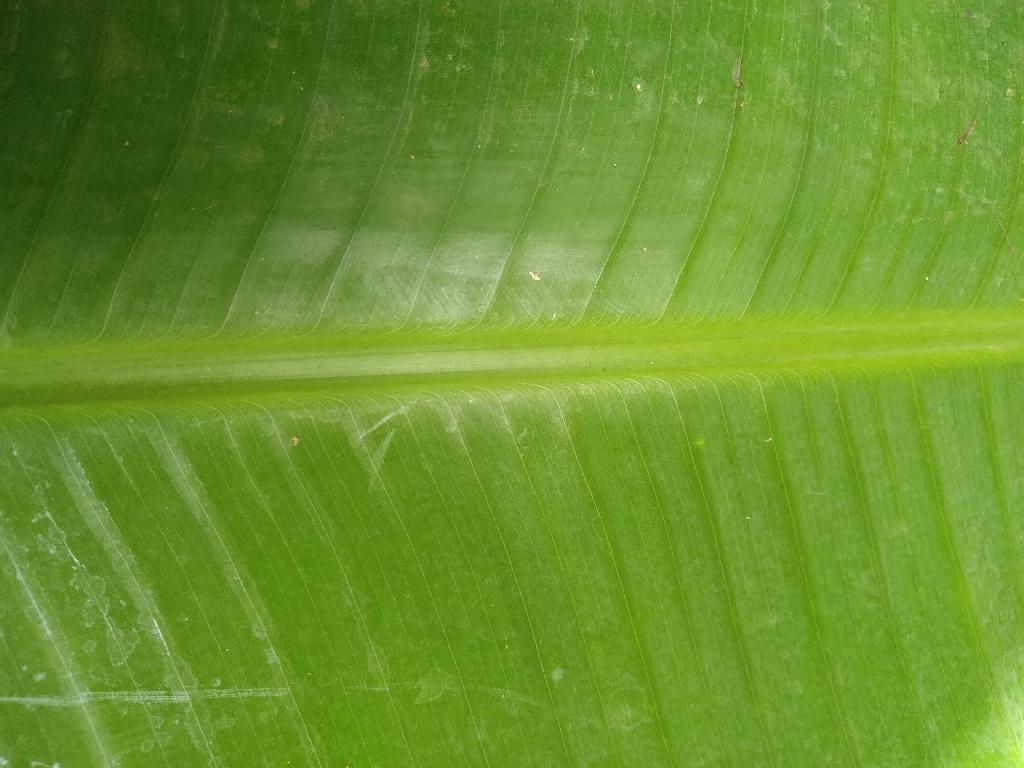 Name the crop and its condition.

banana, healthy
